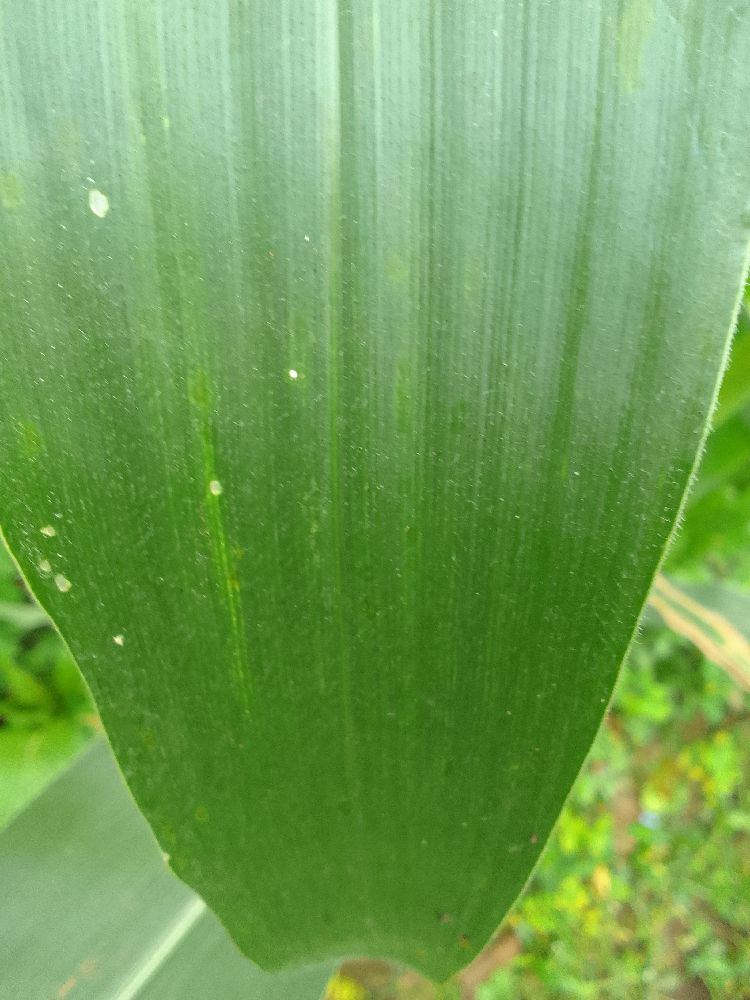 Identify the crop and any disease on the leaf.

maize, healthy
